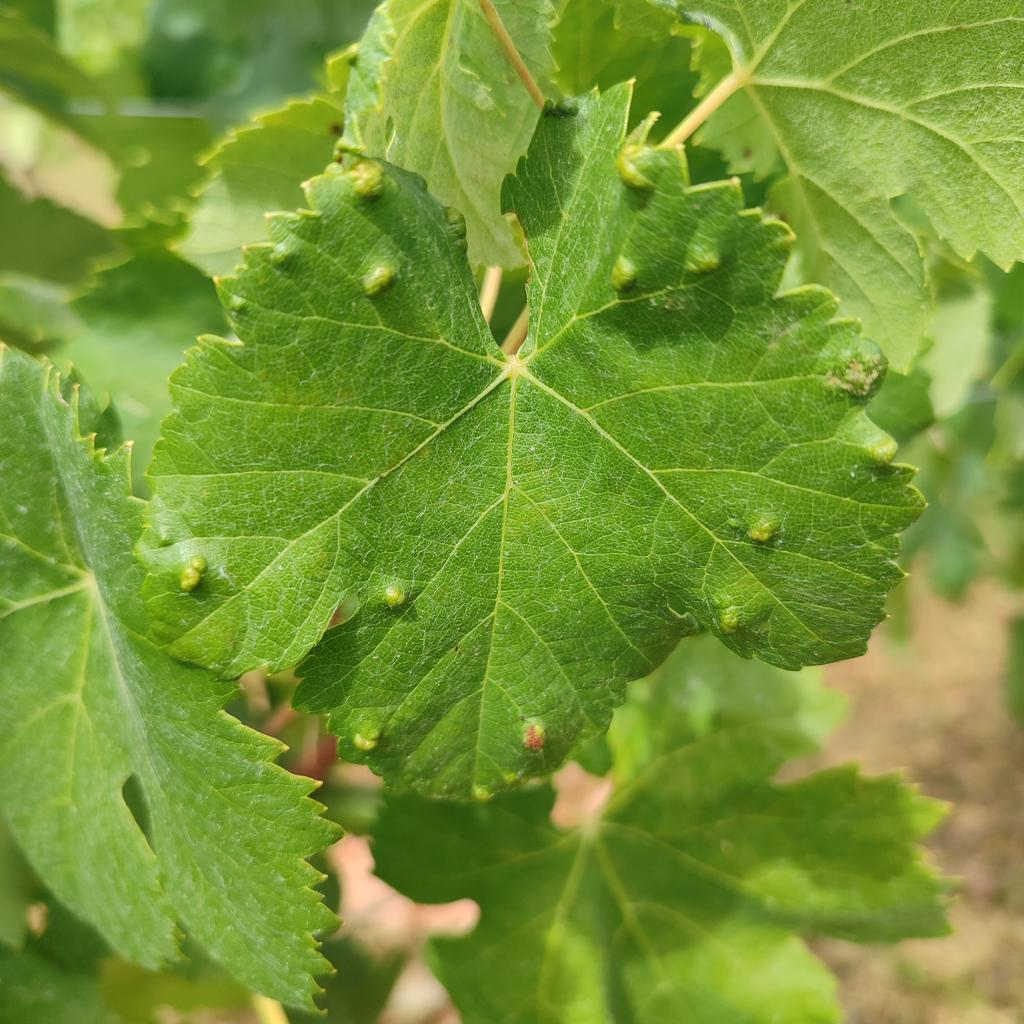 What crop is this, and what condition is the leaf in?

grapevine, erineum mite
